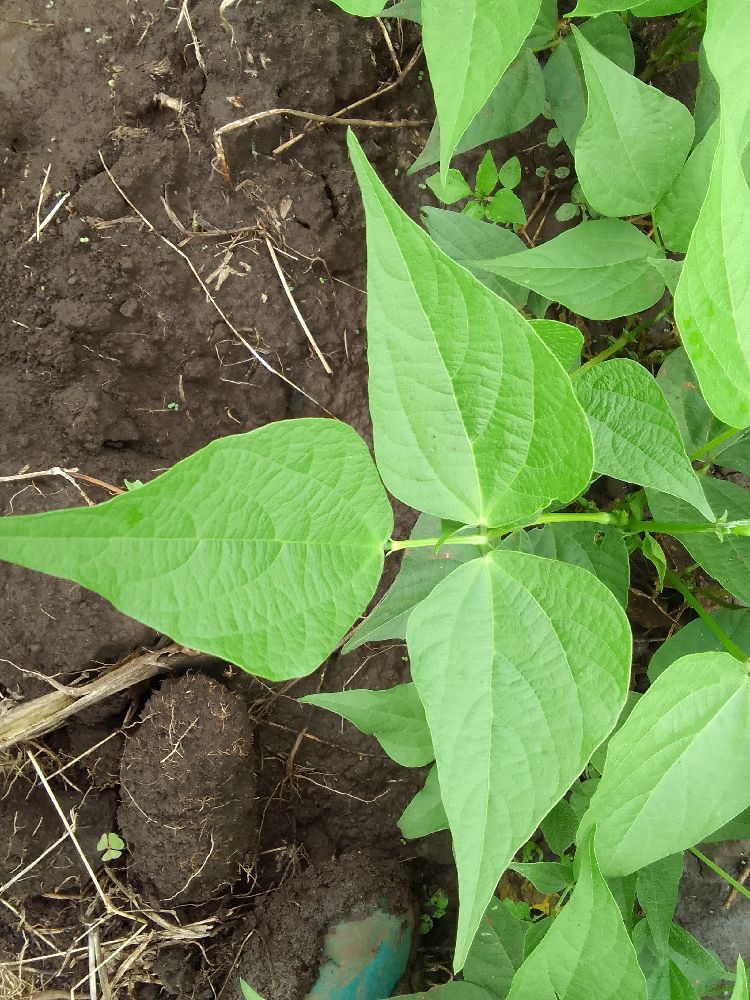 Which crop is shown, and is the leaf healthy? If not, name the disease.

common bean, healthy
